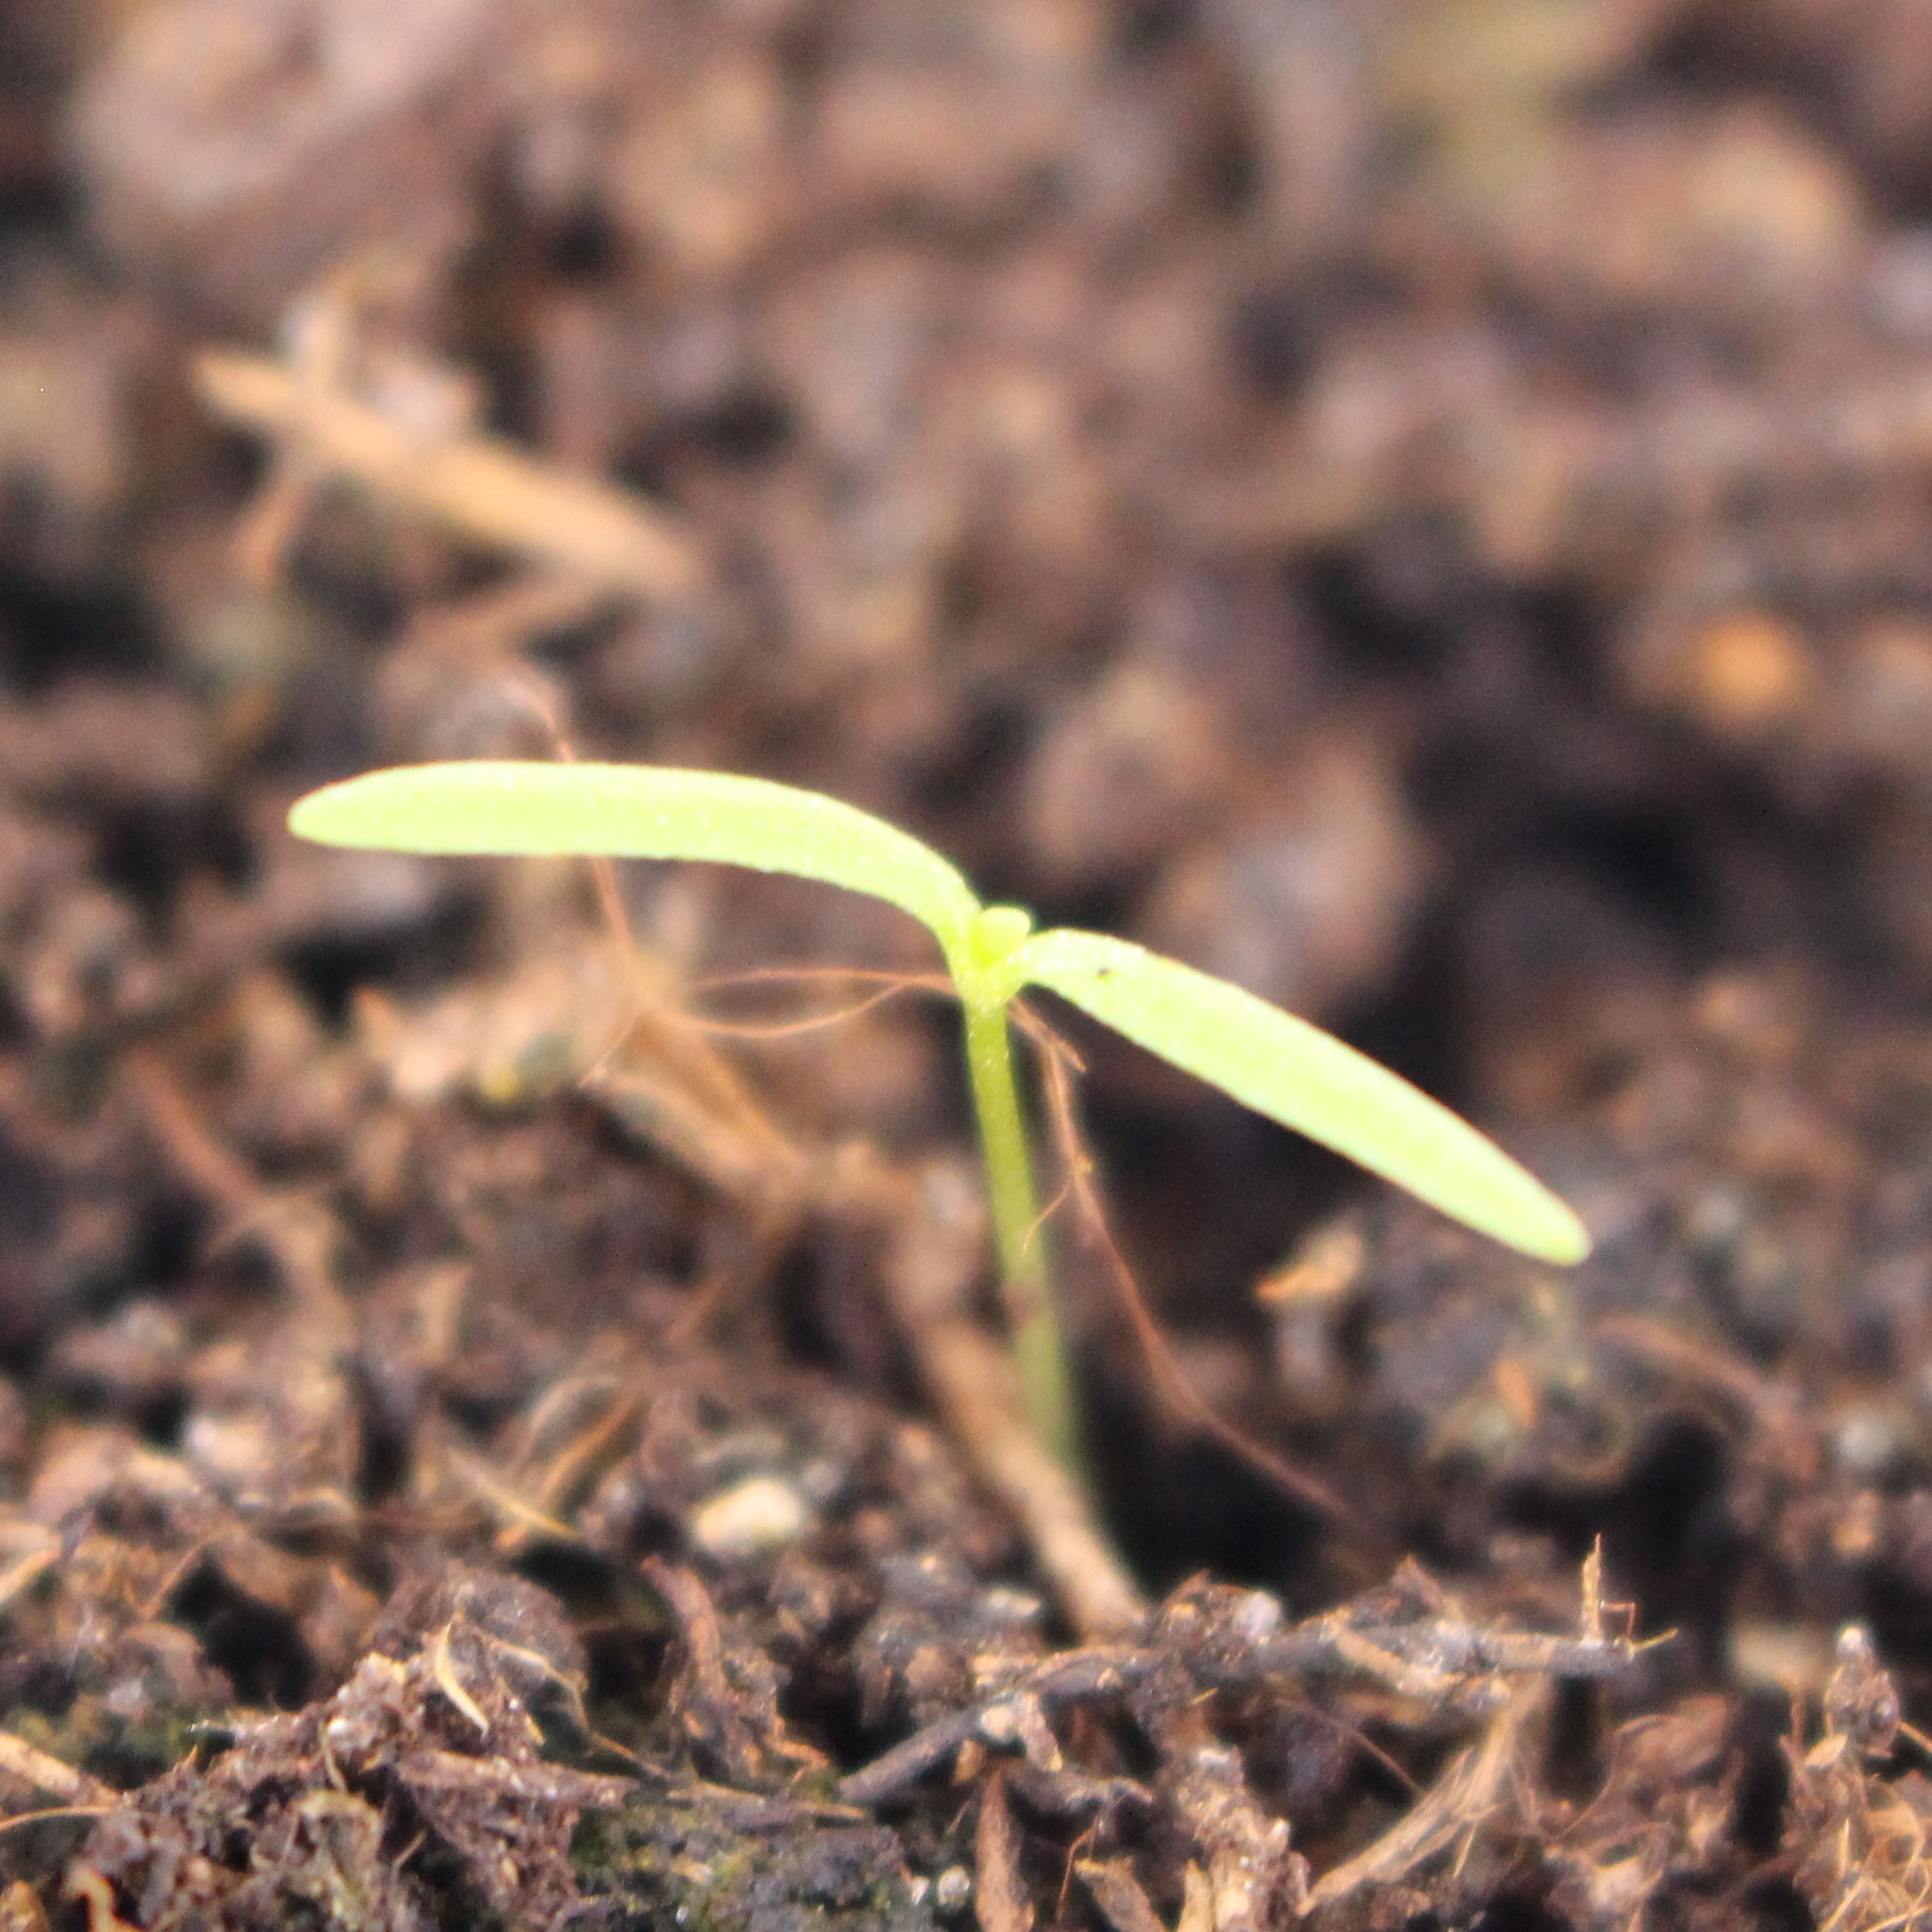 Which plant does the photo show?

Papaver rhoeas
